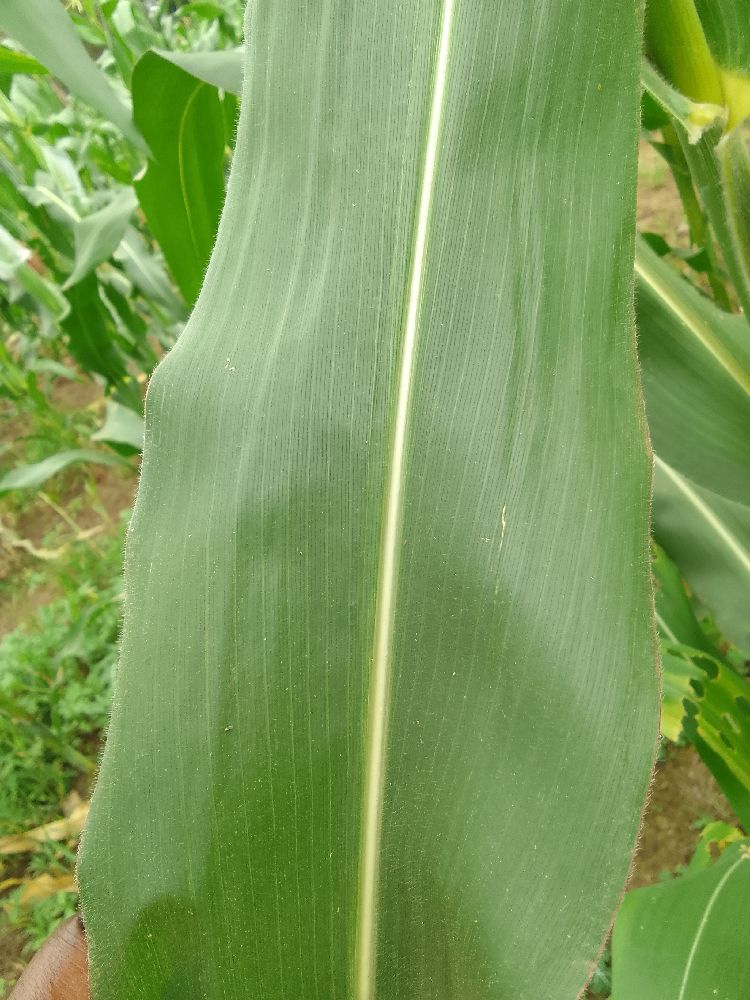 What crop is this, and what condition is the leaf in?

maize, healthy
